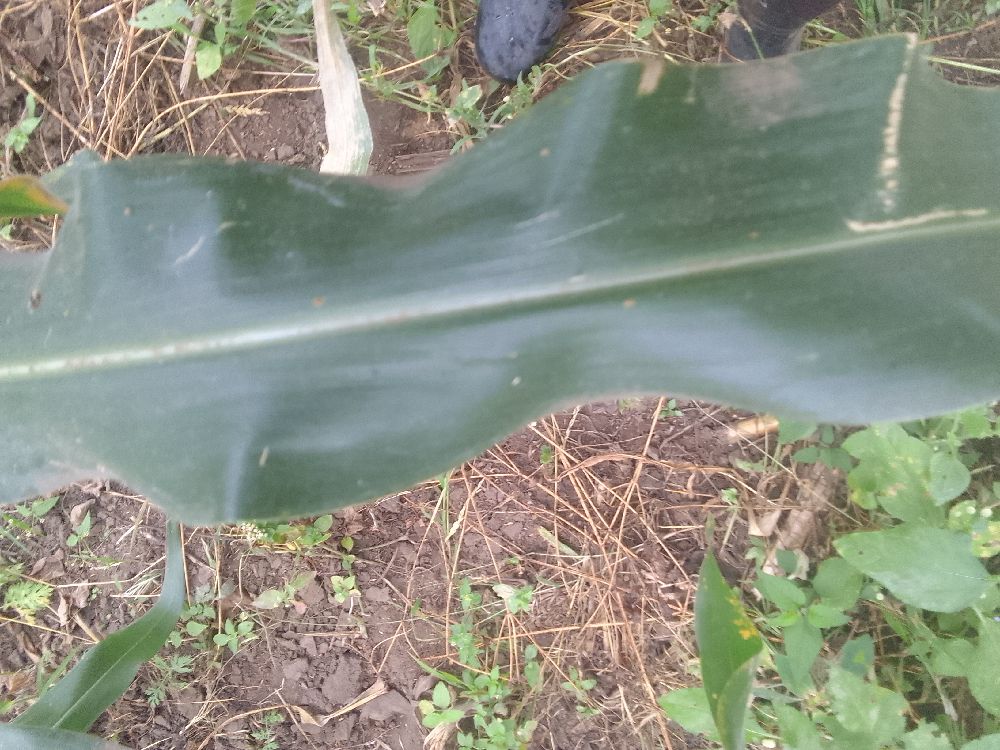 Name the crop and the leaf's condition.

maize, healthy
